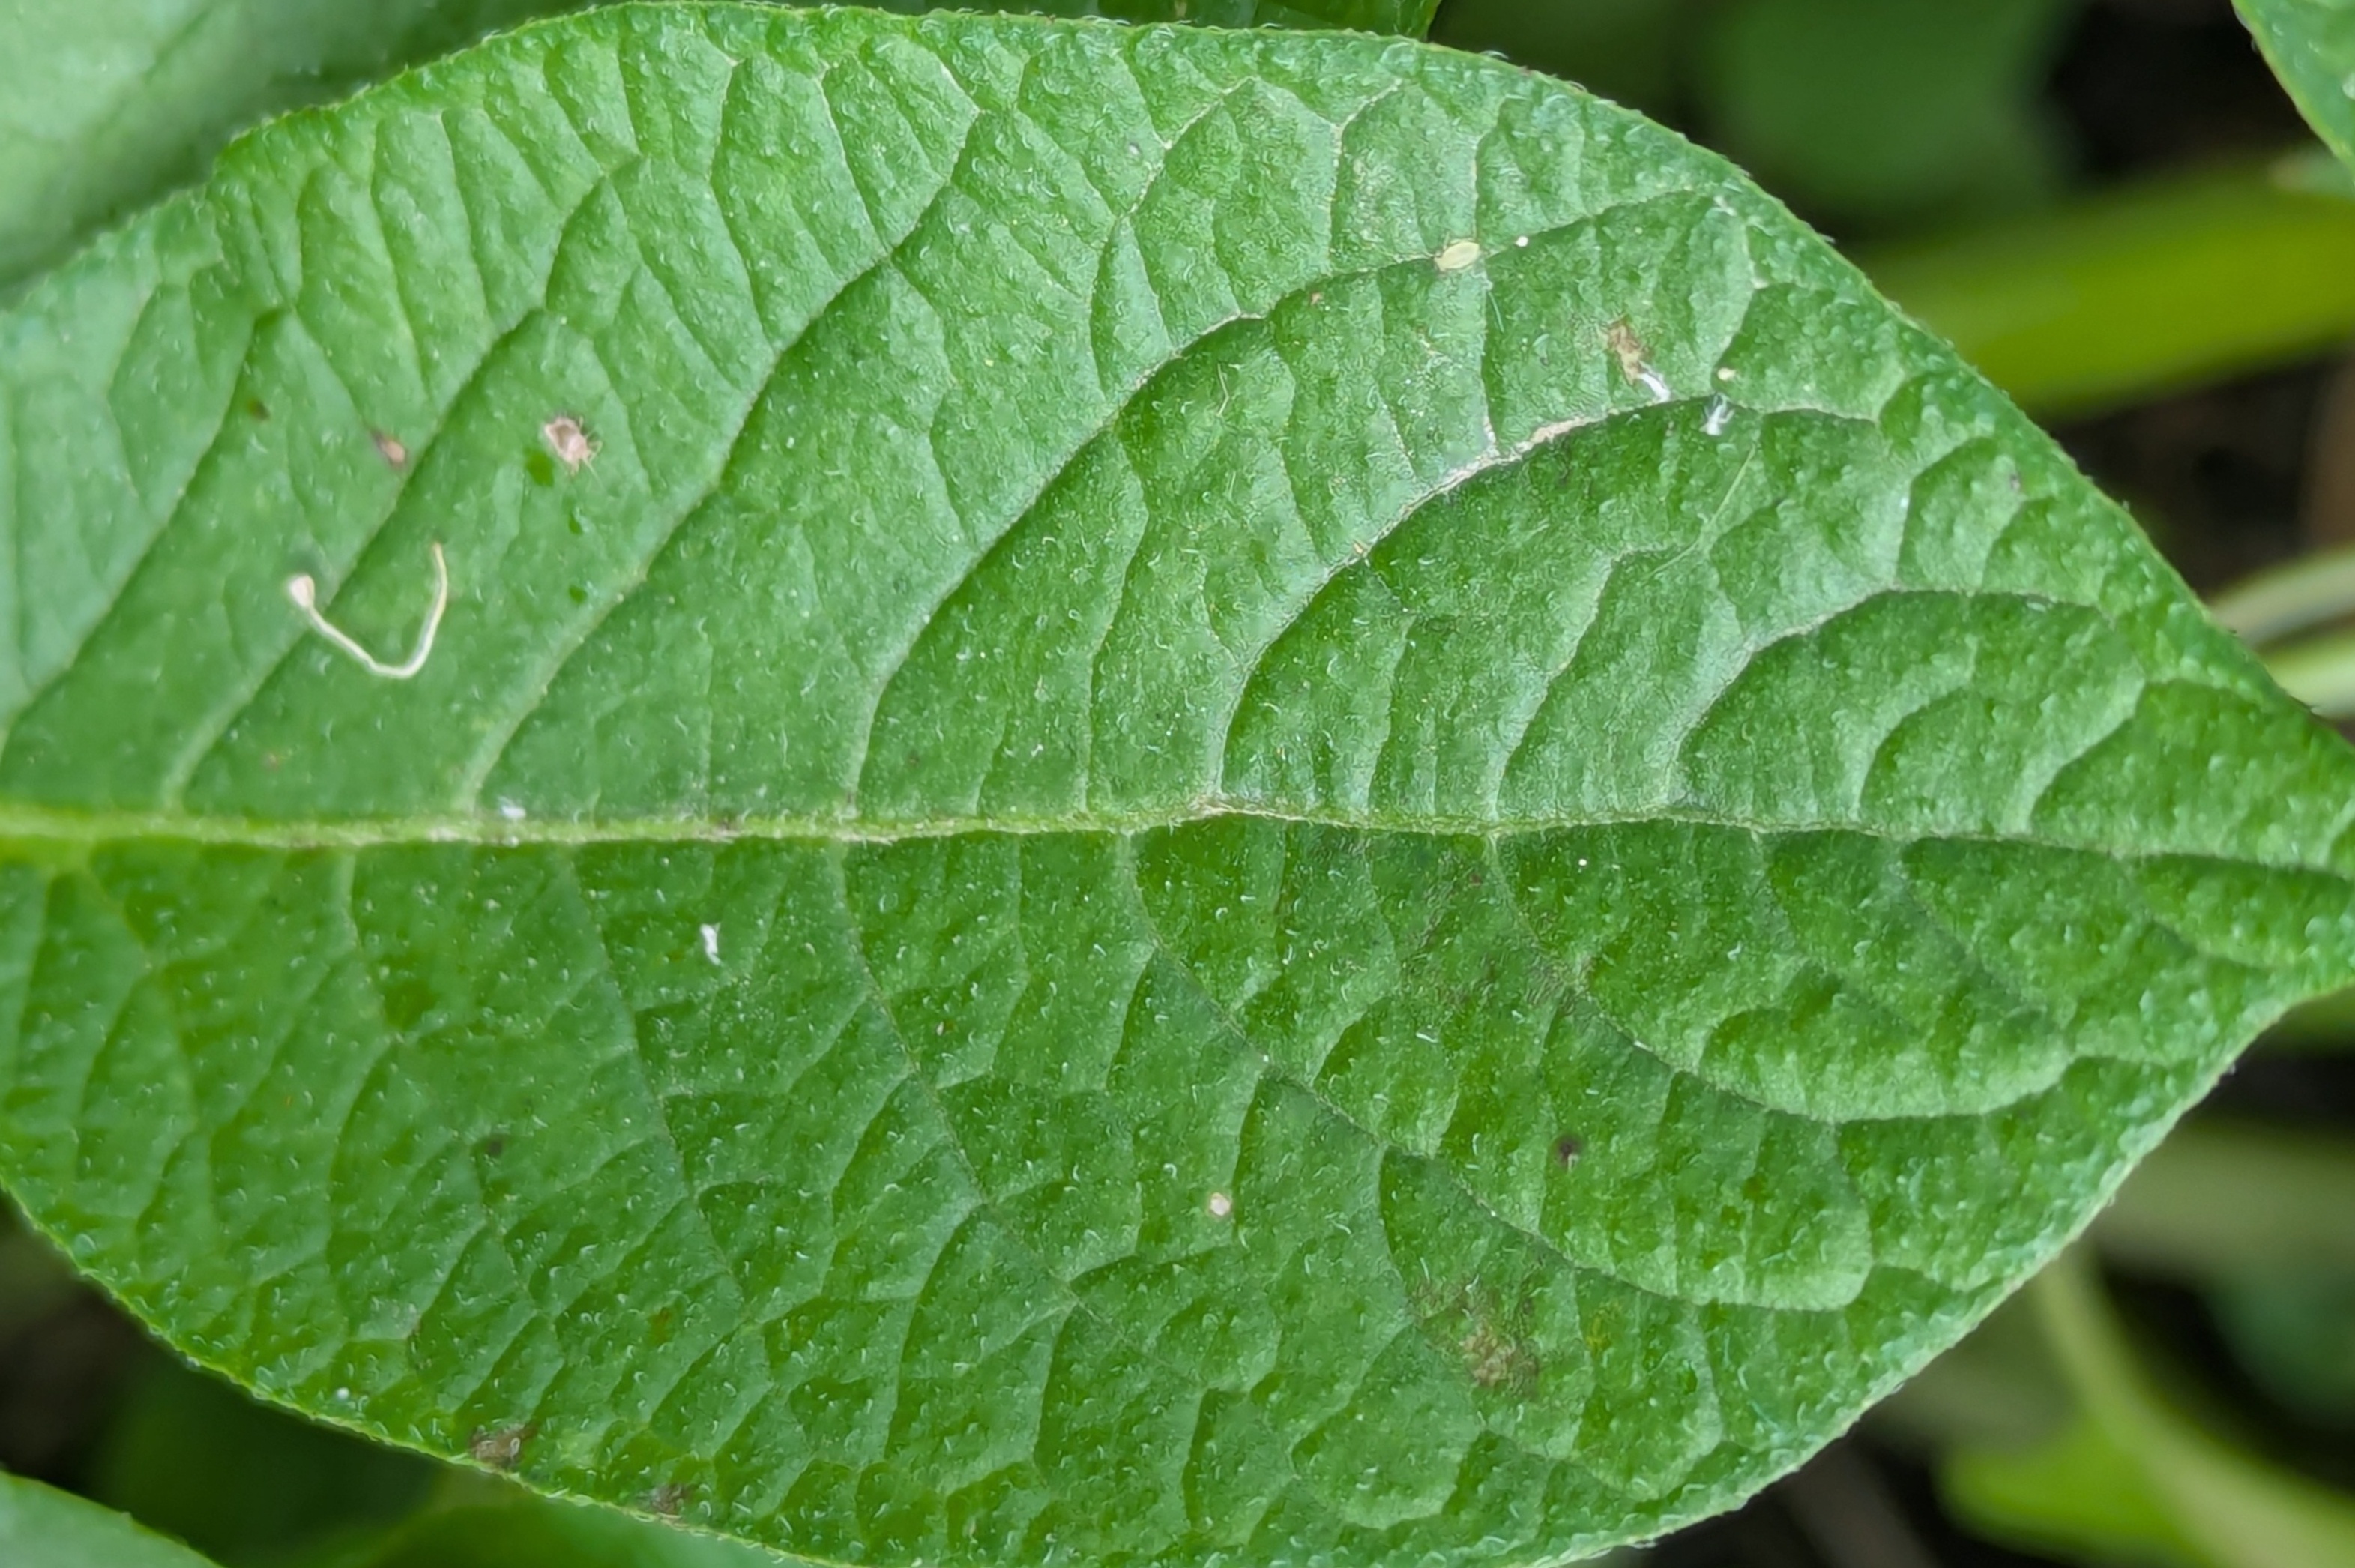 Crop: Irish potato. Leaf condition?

healthy
